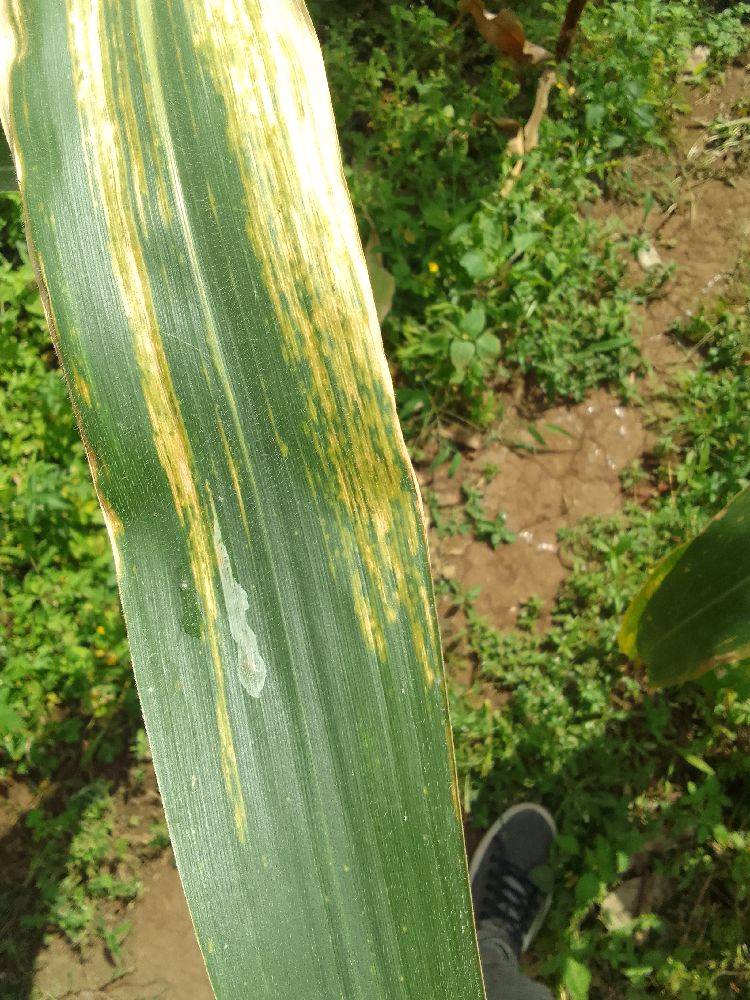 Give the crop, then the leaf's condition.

maize, maize lethal necrosis
